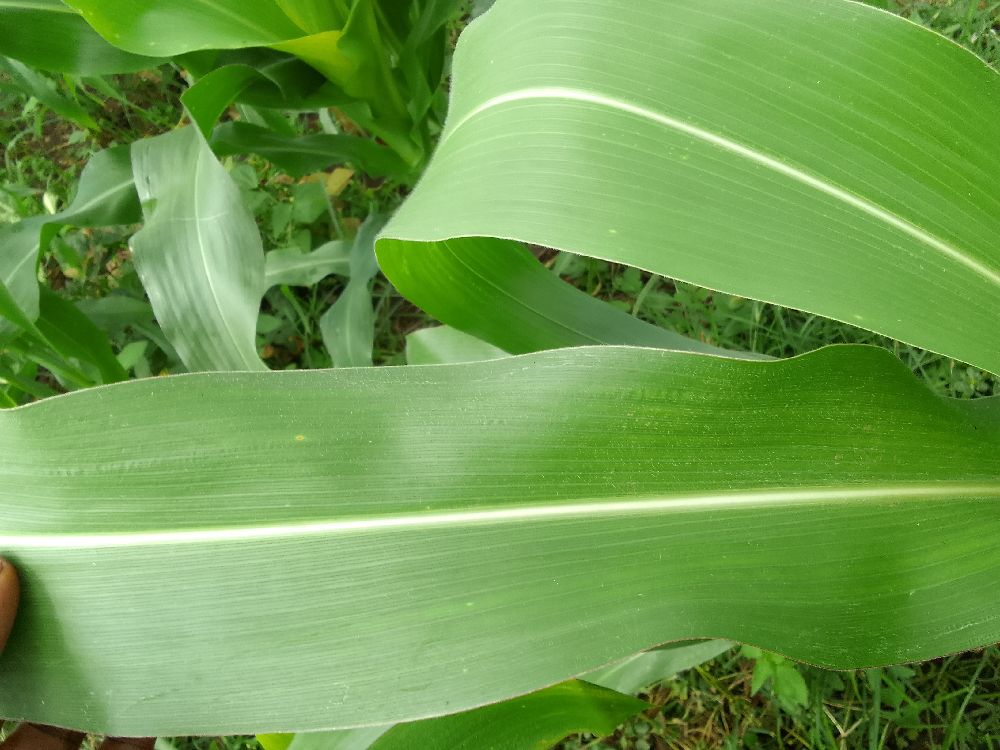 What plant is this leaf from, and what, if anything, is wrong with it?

maize, healthy
